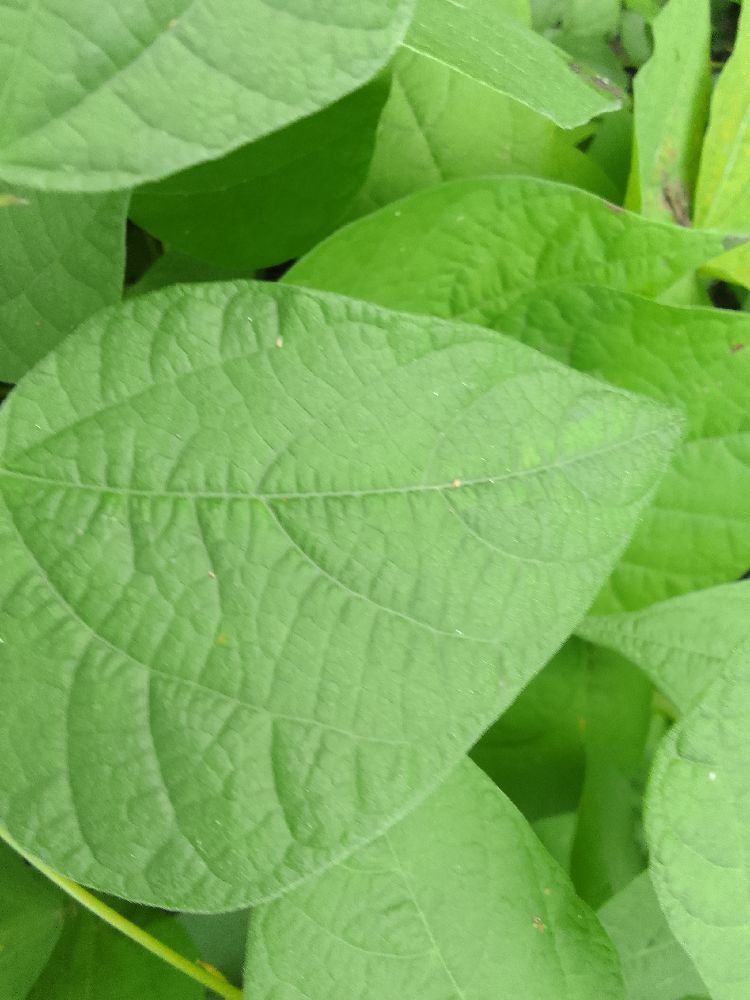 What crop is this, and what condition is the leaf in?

common bean, healthy
